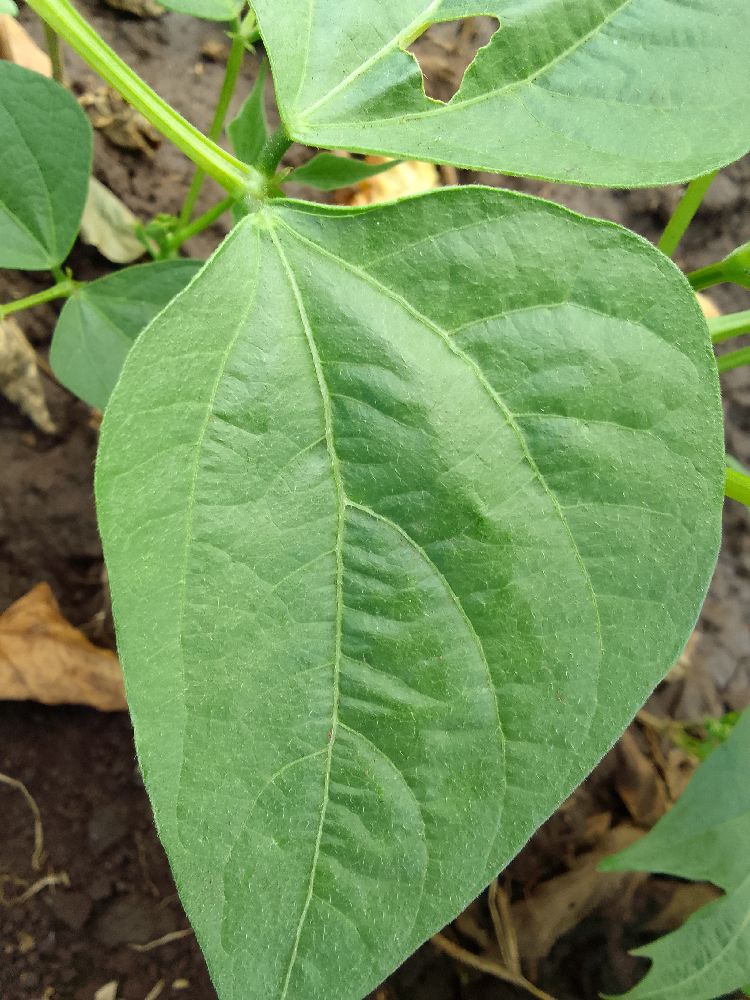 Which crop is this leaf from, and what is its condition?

common bean, healthy
